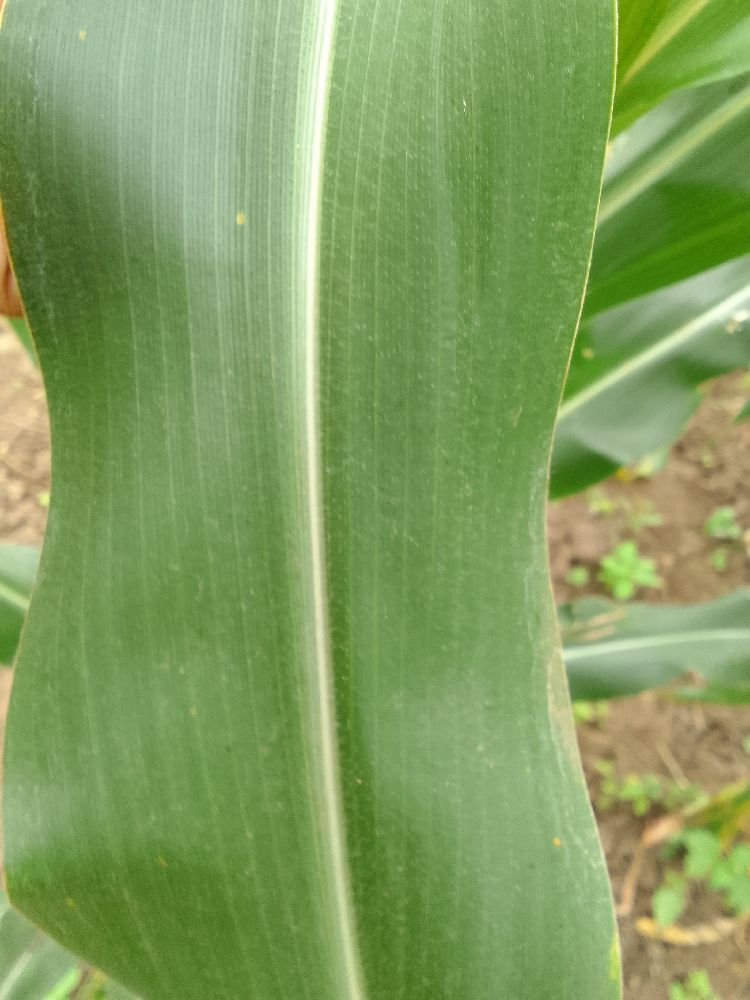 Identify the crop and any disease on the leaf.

maize, healthy
